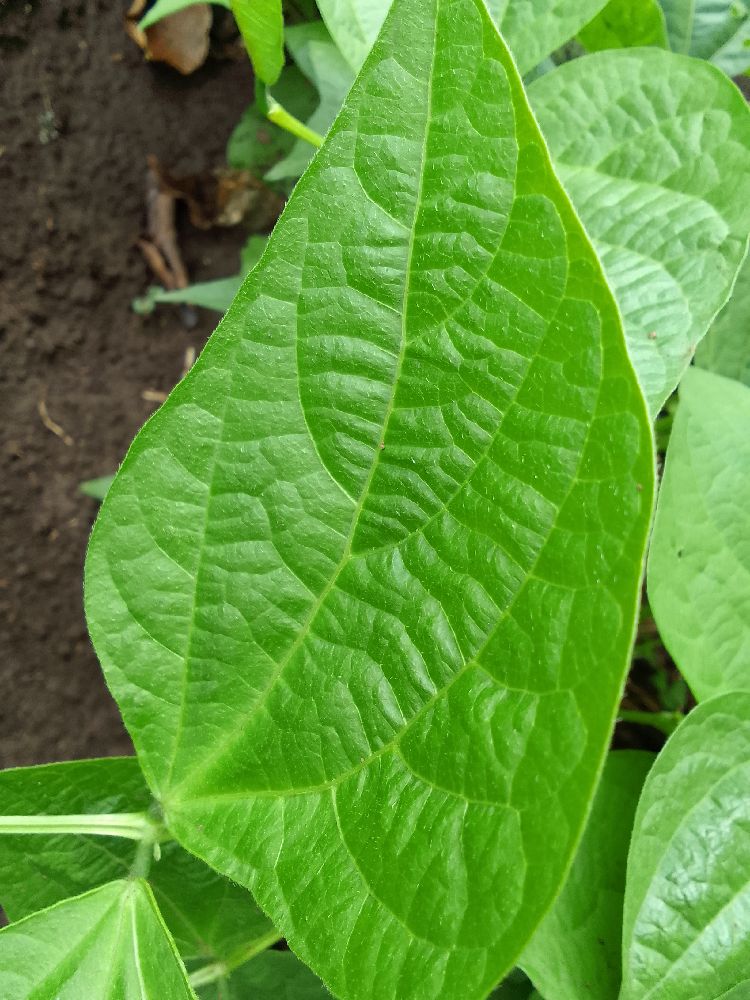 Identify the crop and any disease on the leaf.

common bean, healthy
